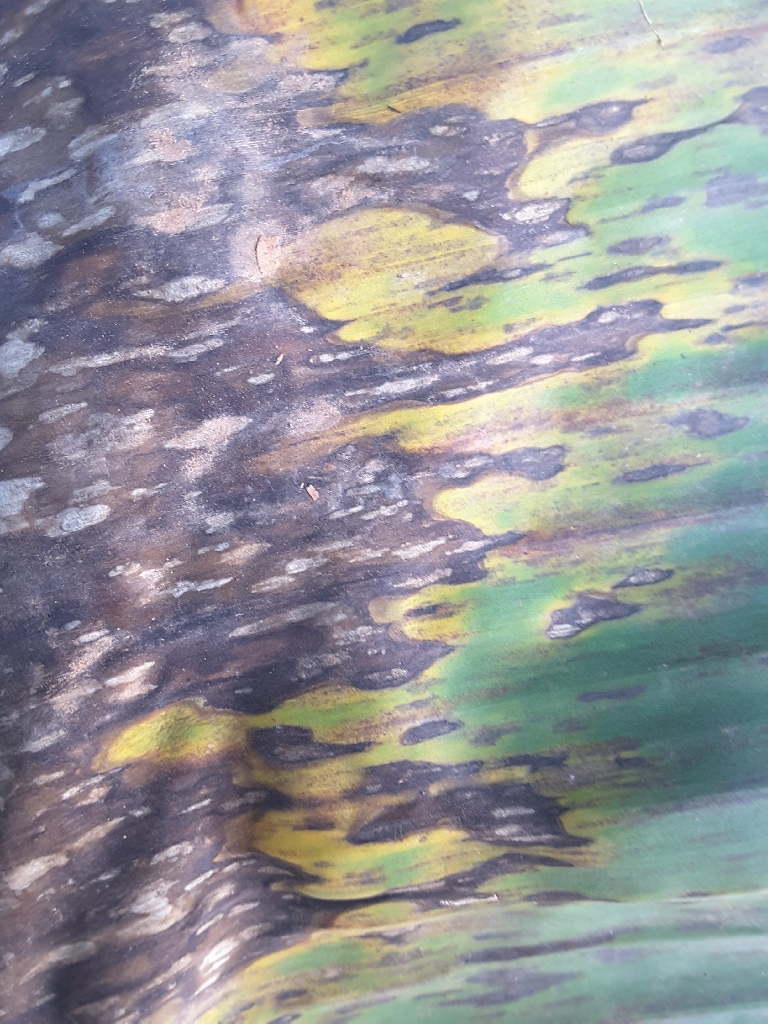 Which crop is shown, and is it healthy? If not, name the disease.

banana, black sigatoka
